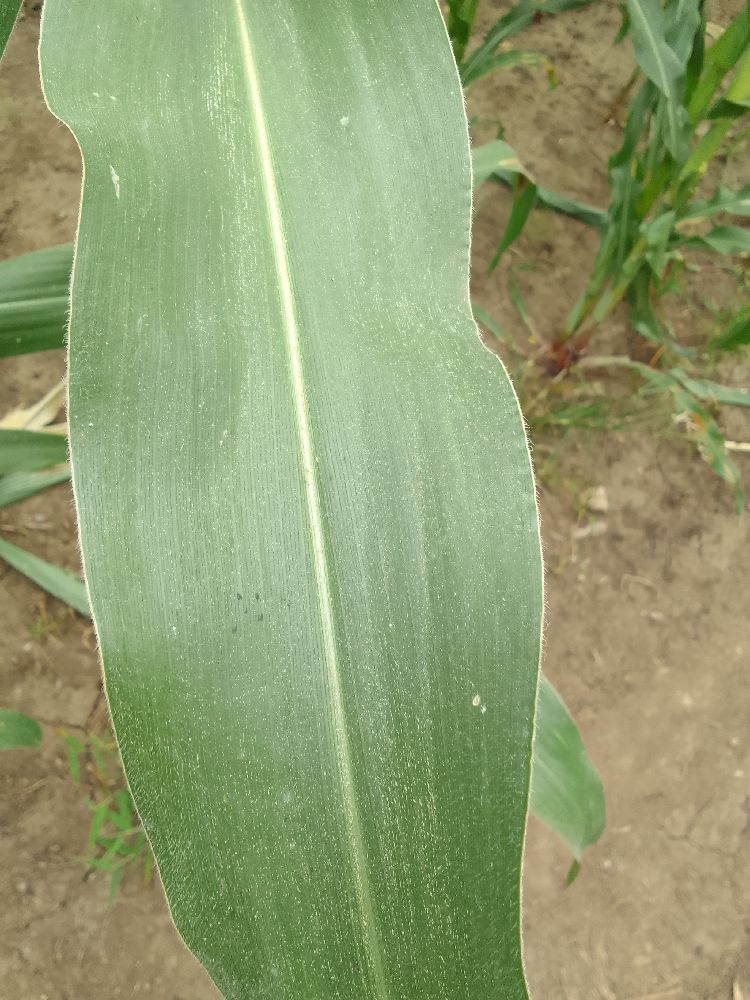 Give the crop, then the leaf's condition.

maize, healthy
